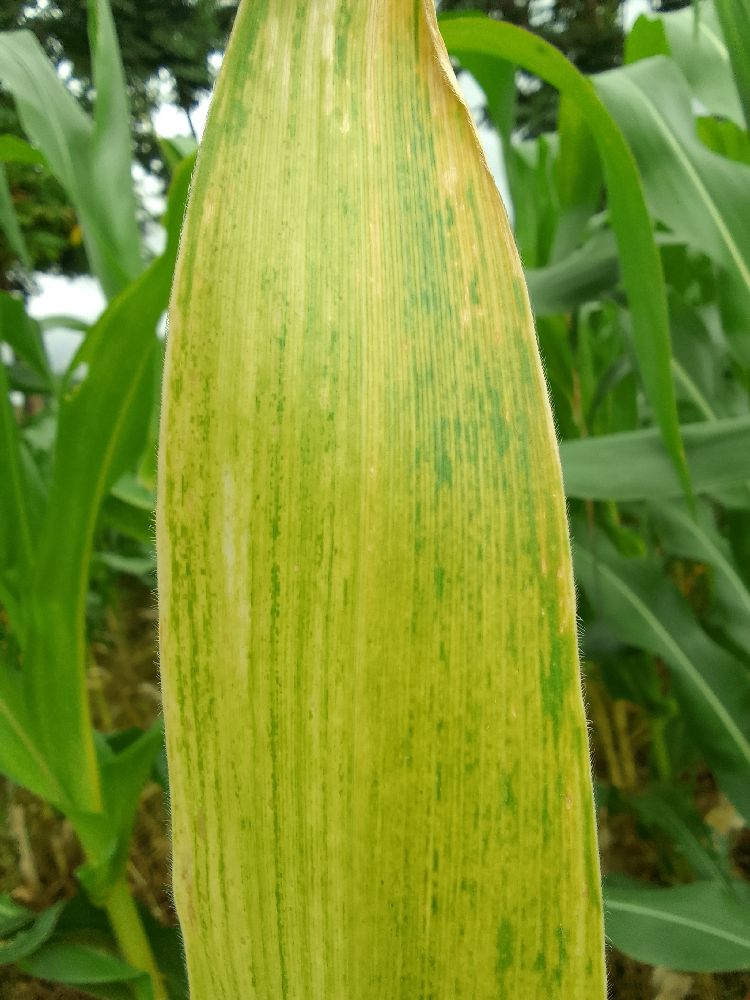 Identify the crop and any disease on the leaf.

maize, maize lethal necrosis
